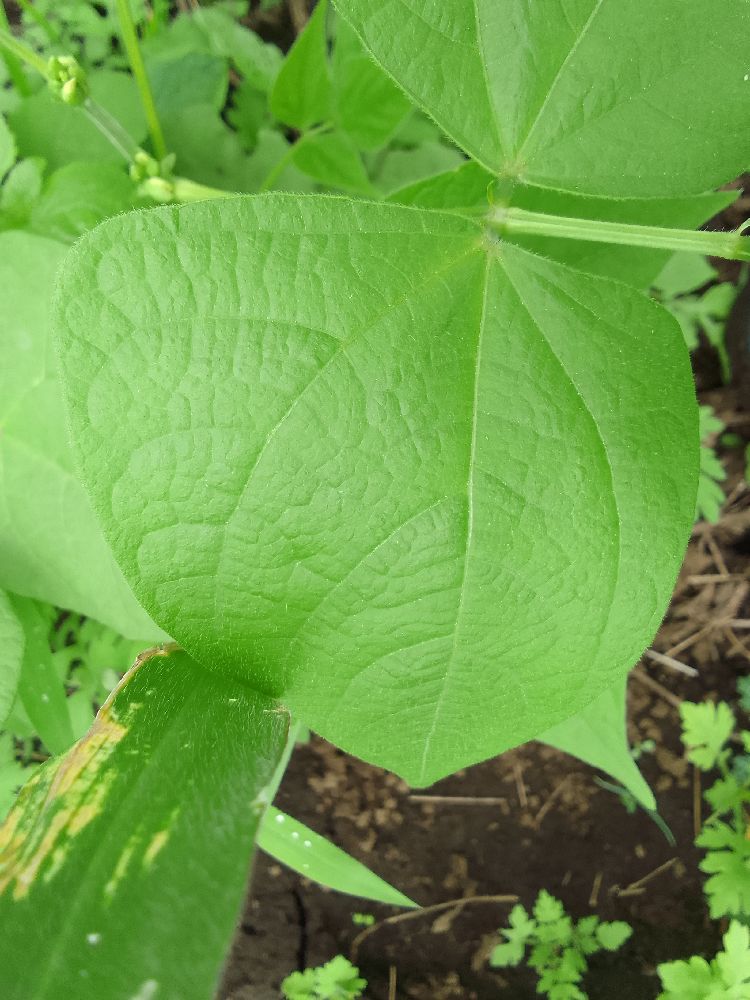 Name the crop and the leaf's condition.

common bean, healthy
